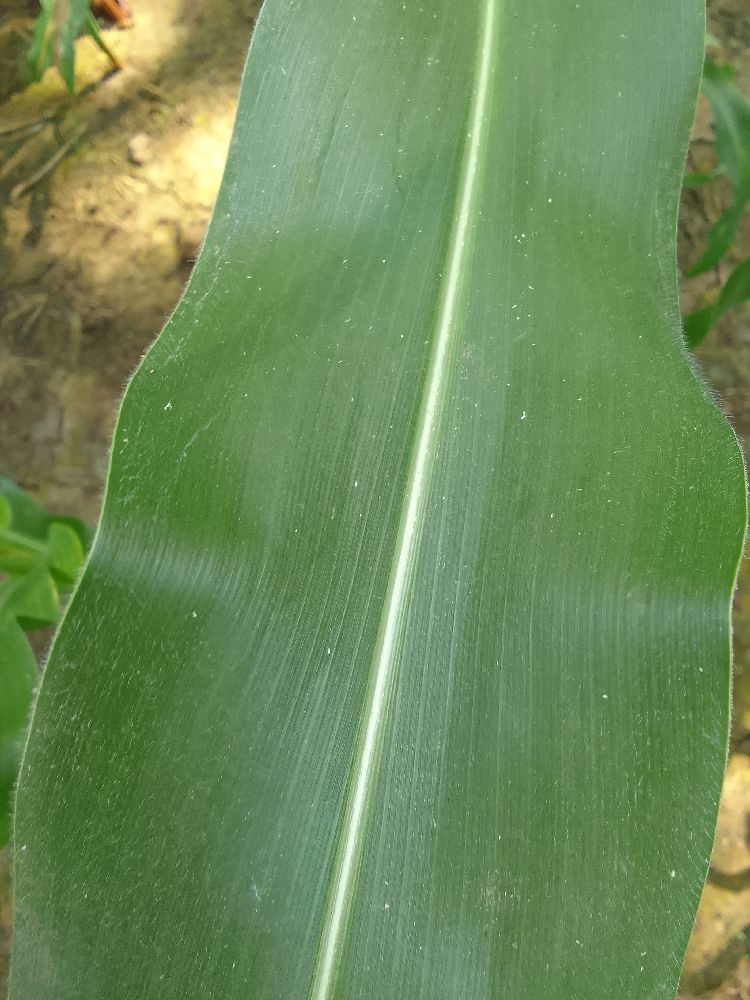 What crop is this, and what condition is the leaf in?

maize, healthy
